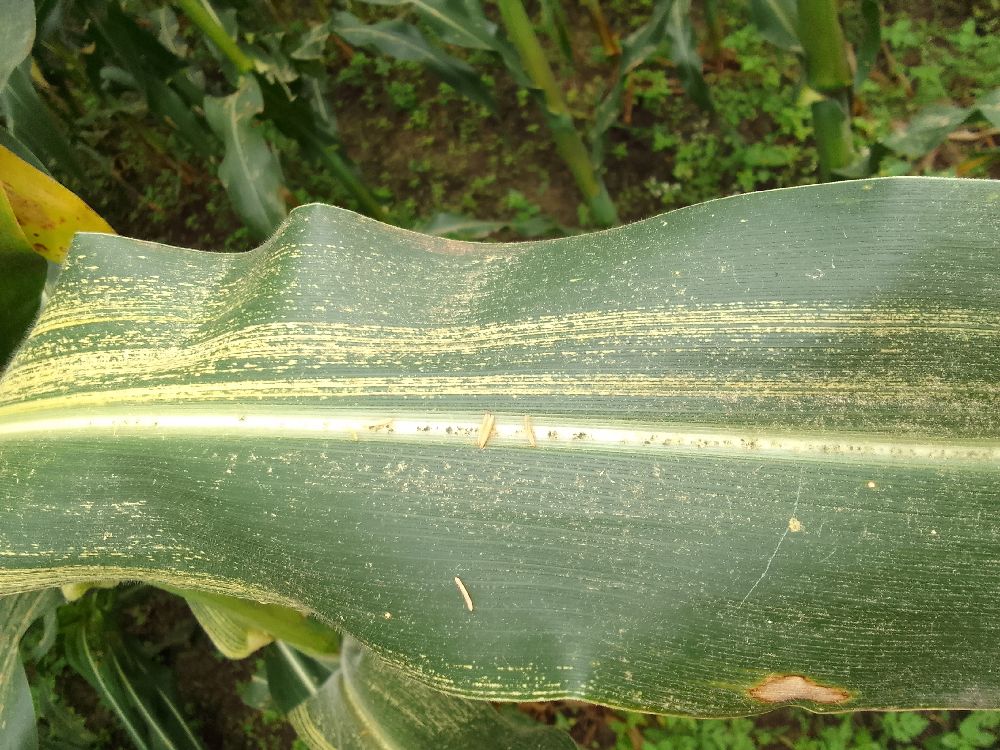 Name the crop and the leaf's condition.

maize, maize streak virus
